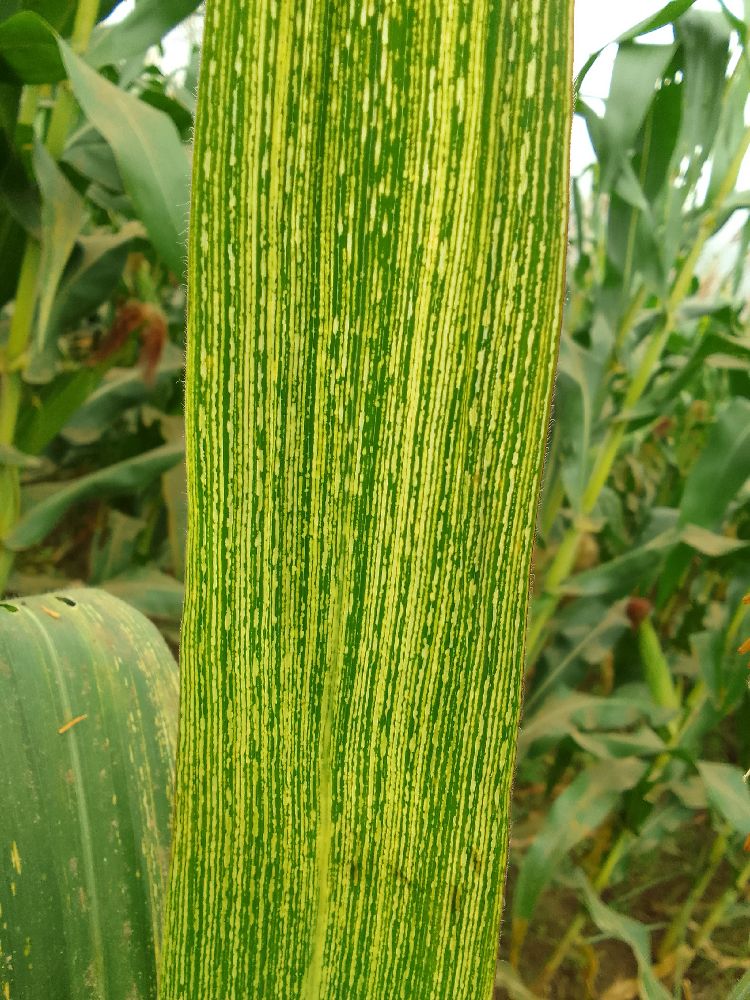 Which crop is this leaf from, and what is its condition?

maize, maize streak virus
